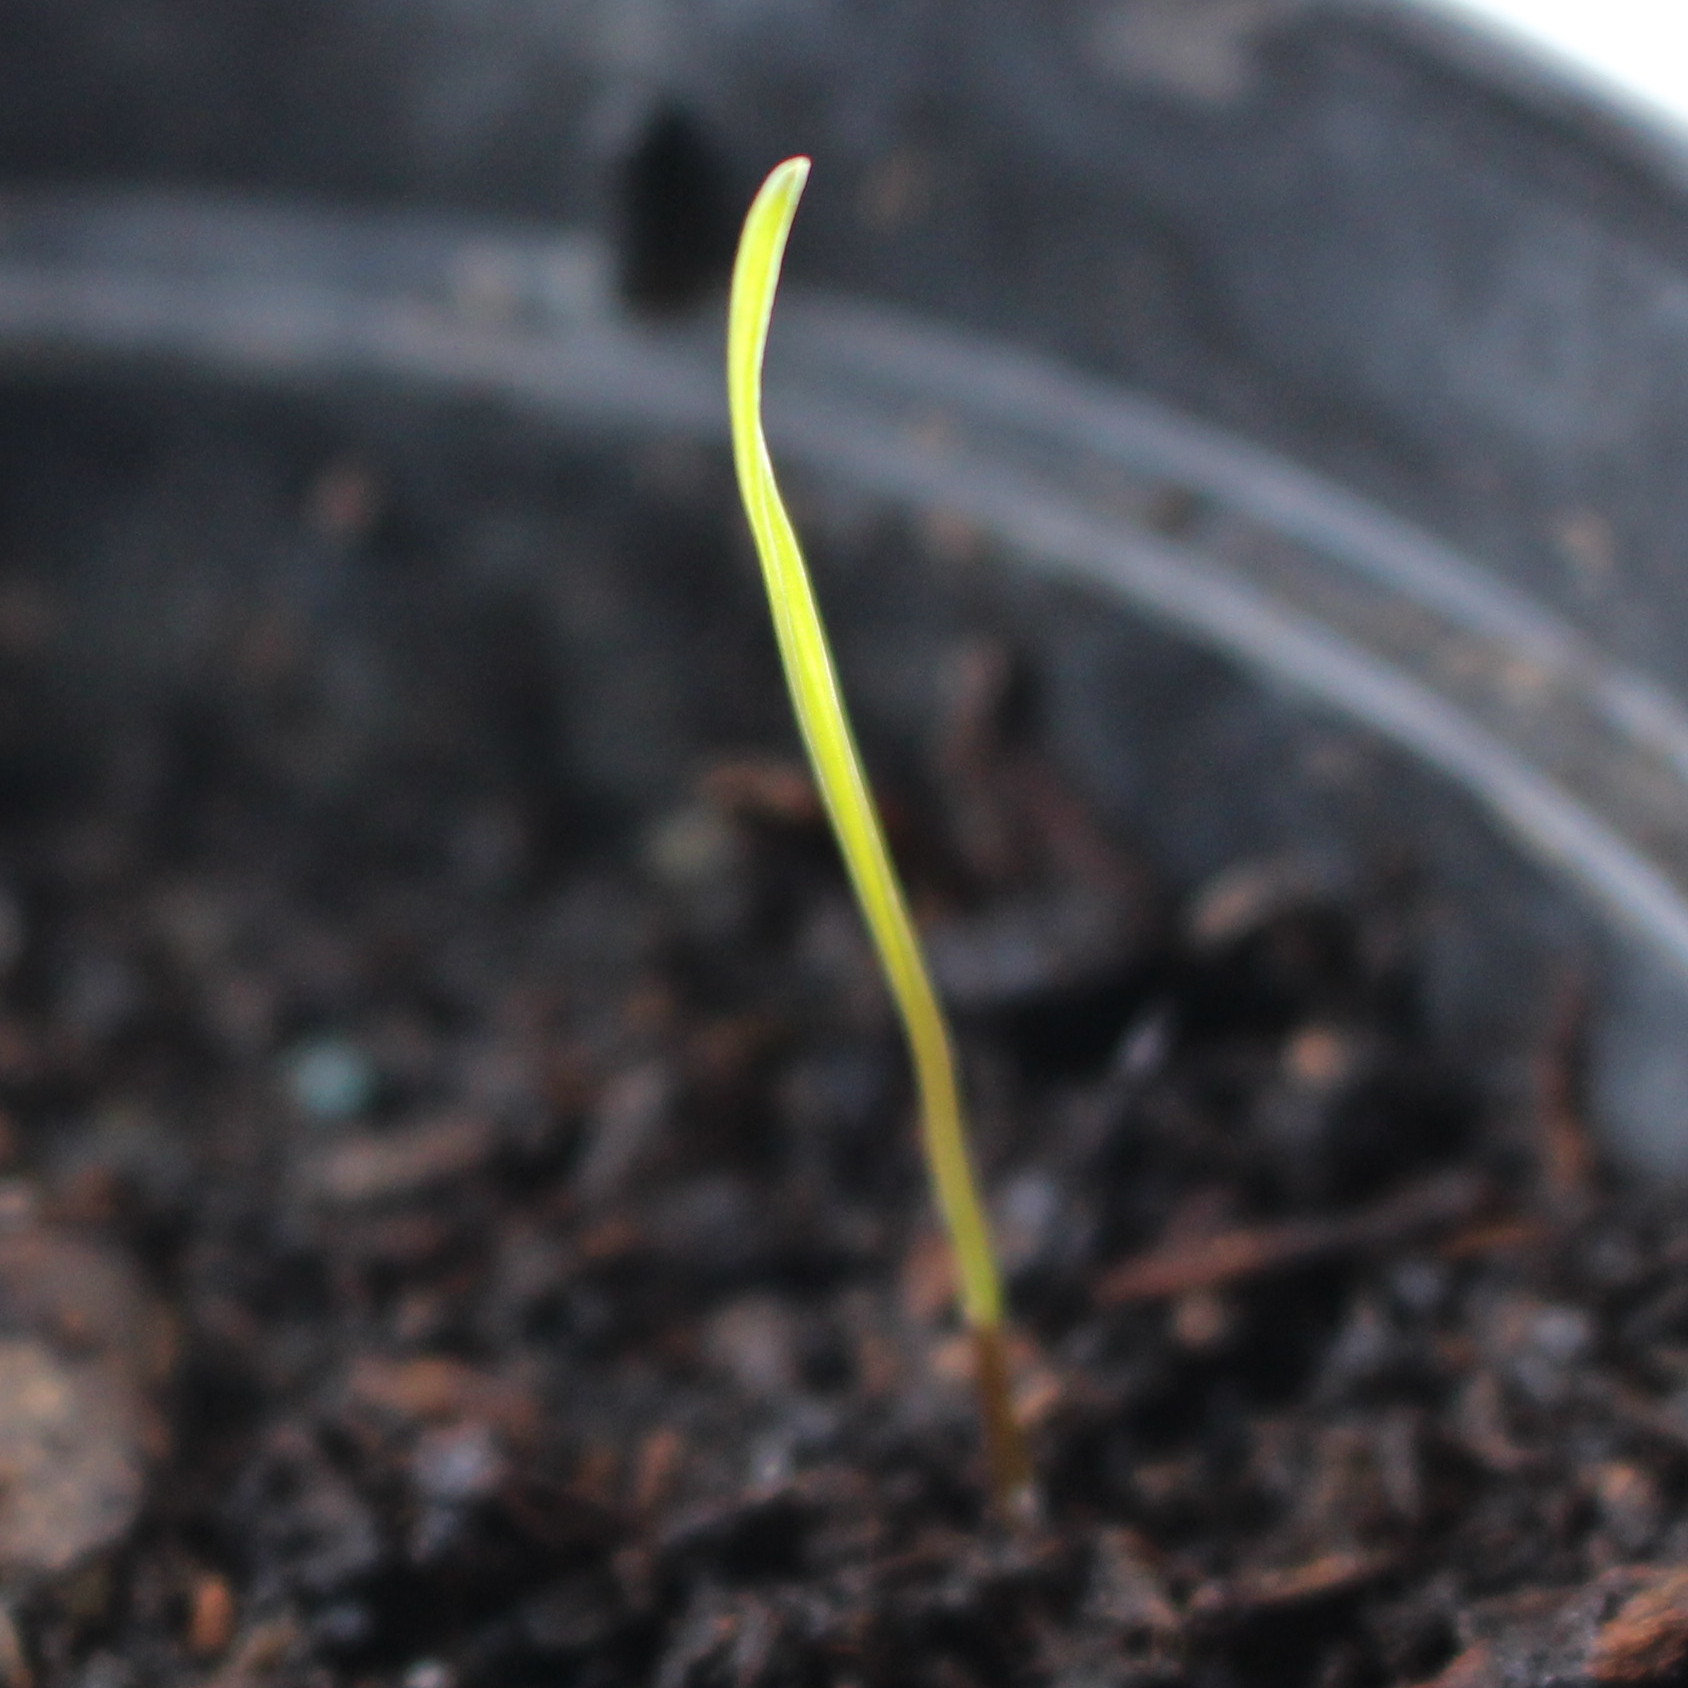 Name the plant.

Lolium multiflorum
